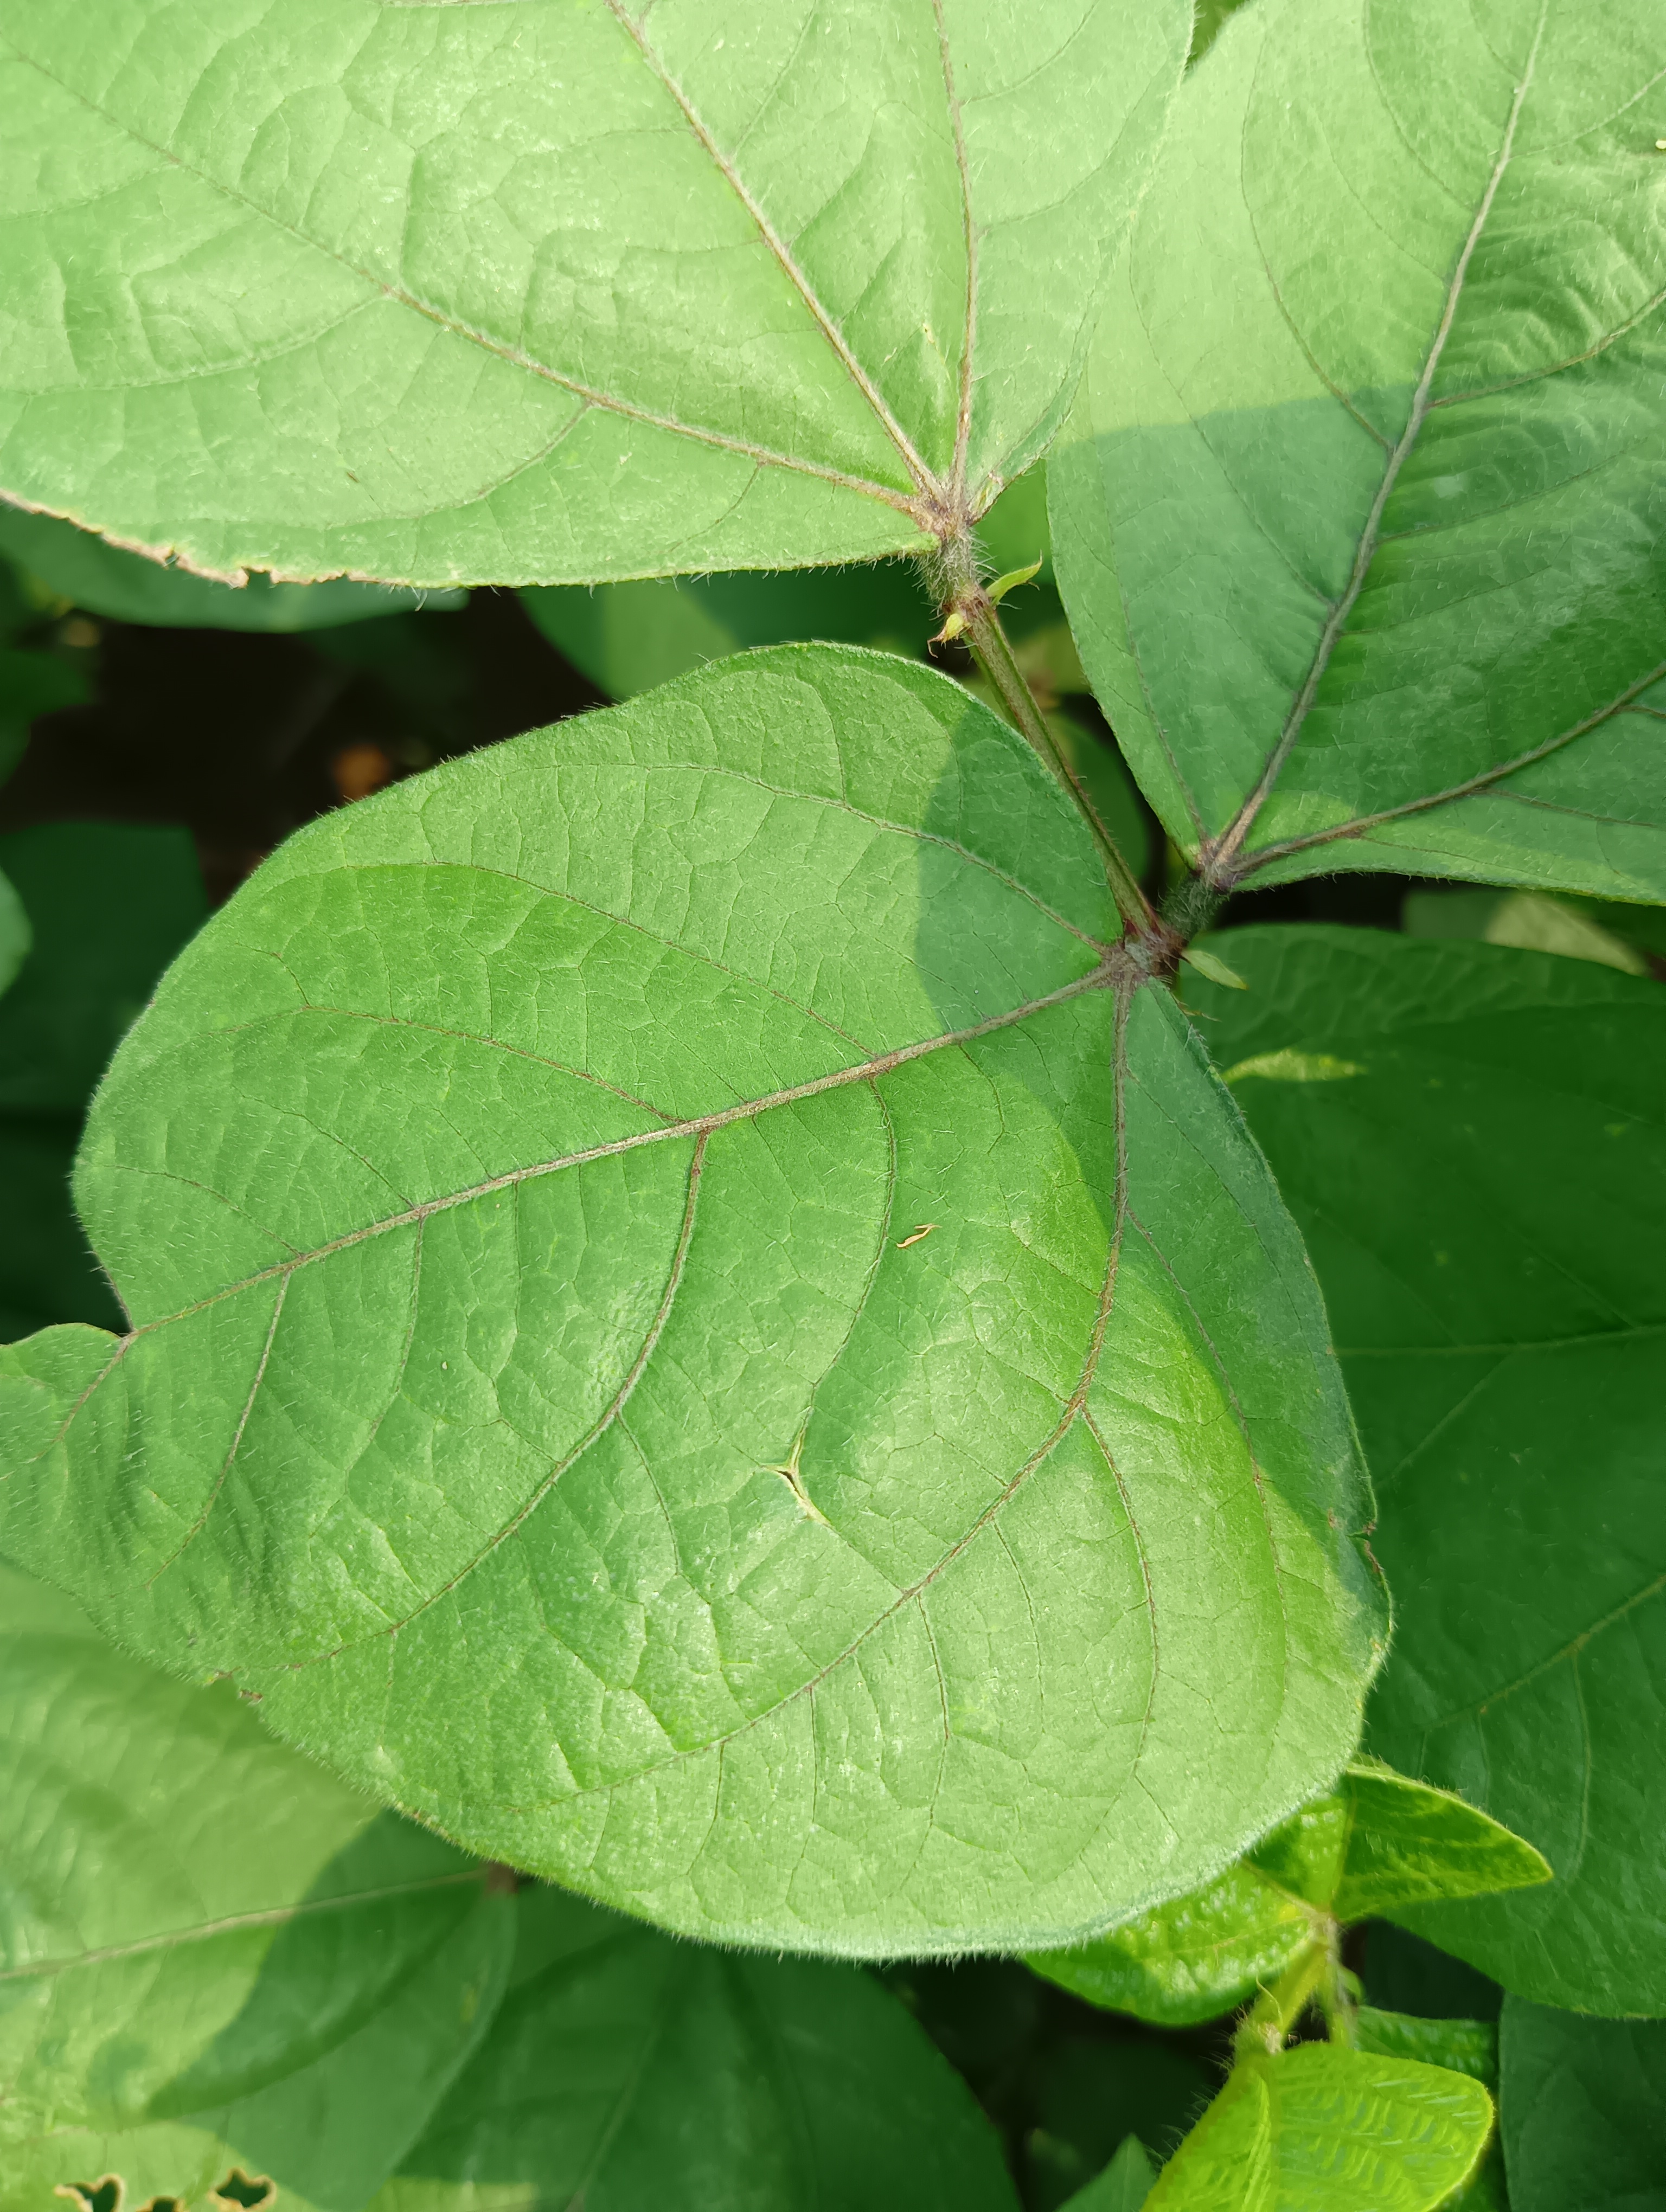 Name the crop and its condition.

mungbean, healthy
